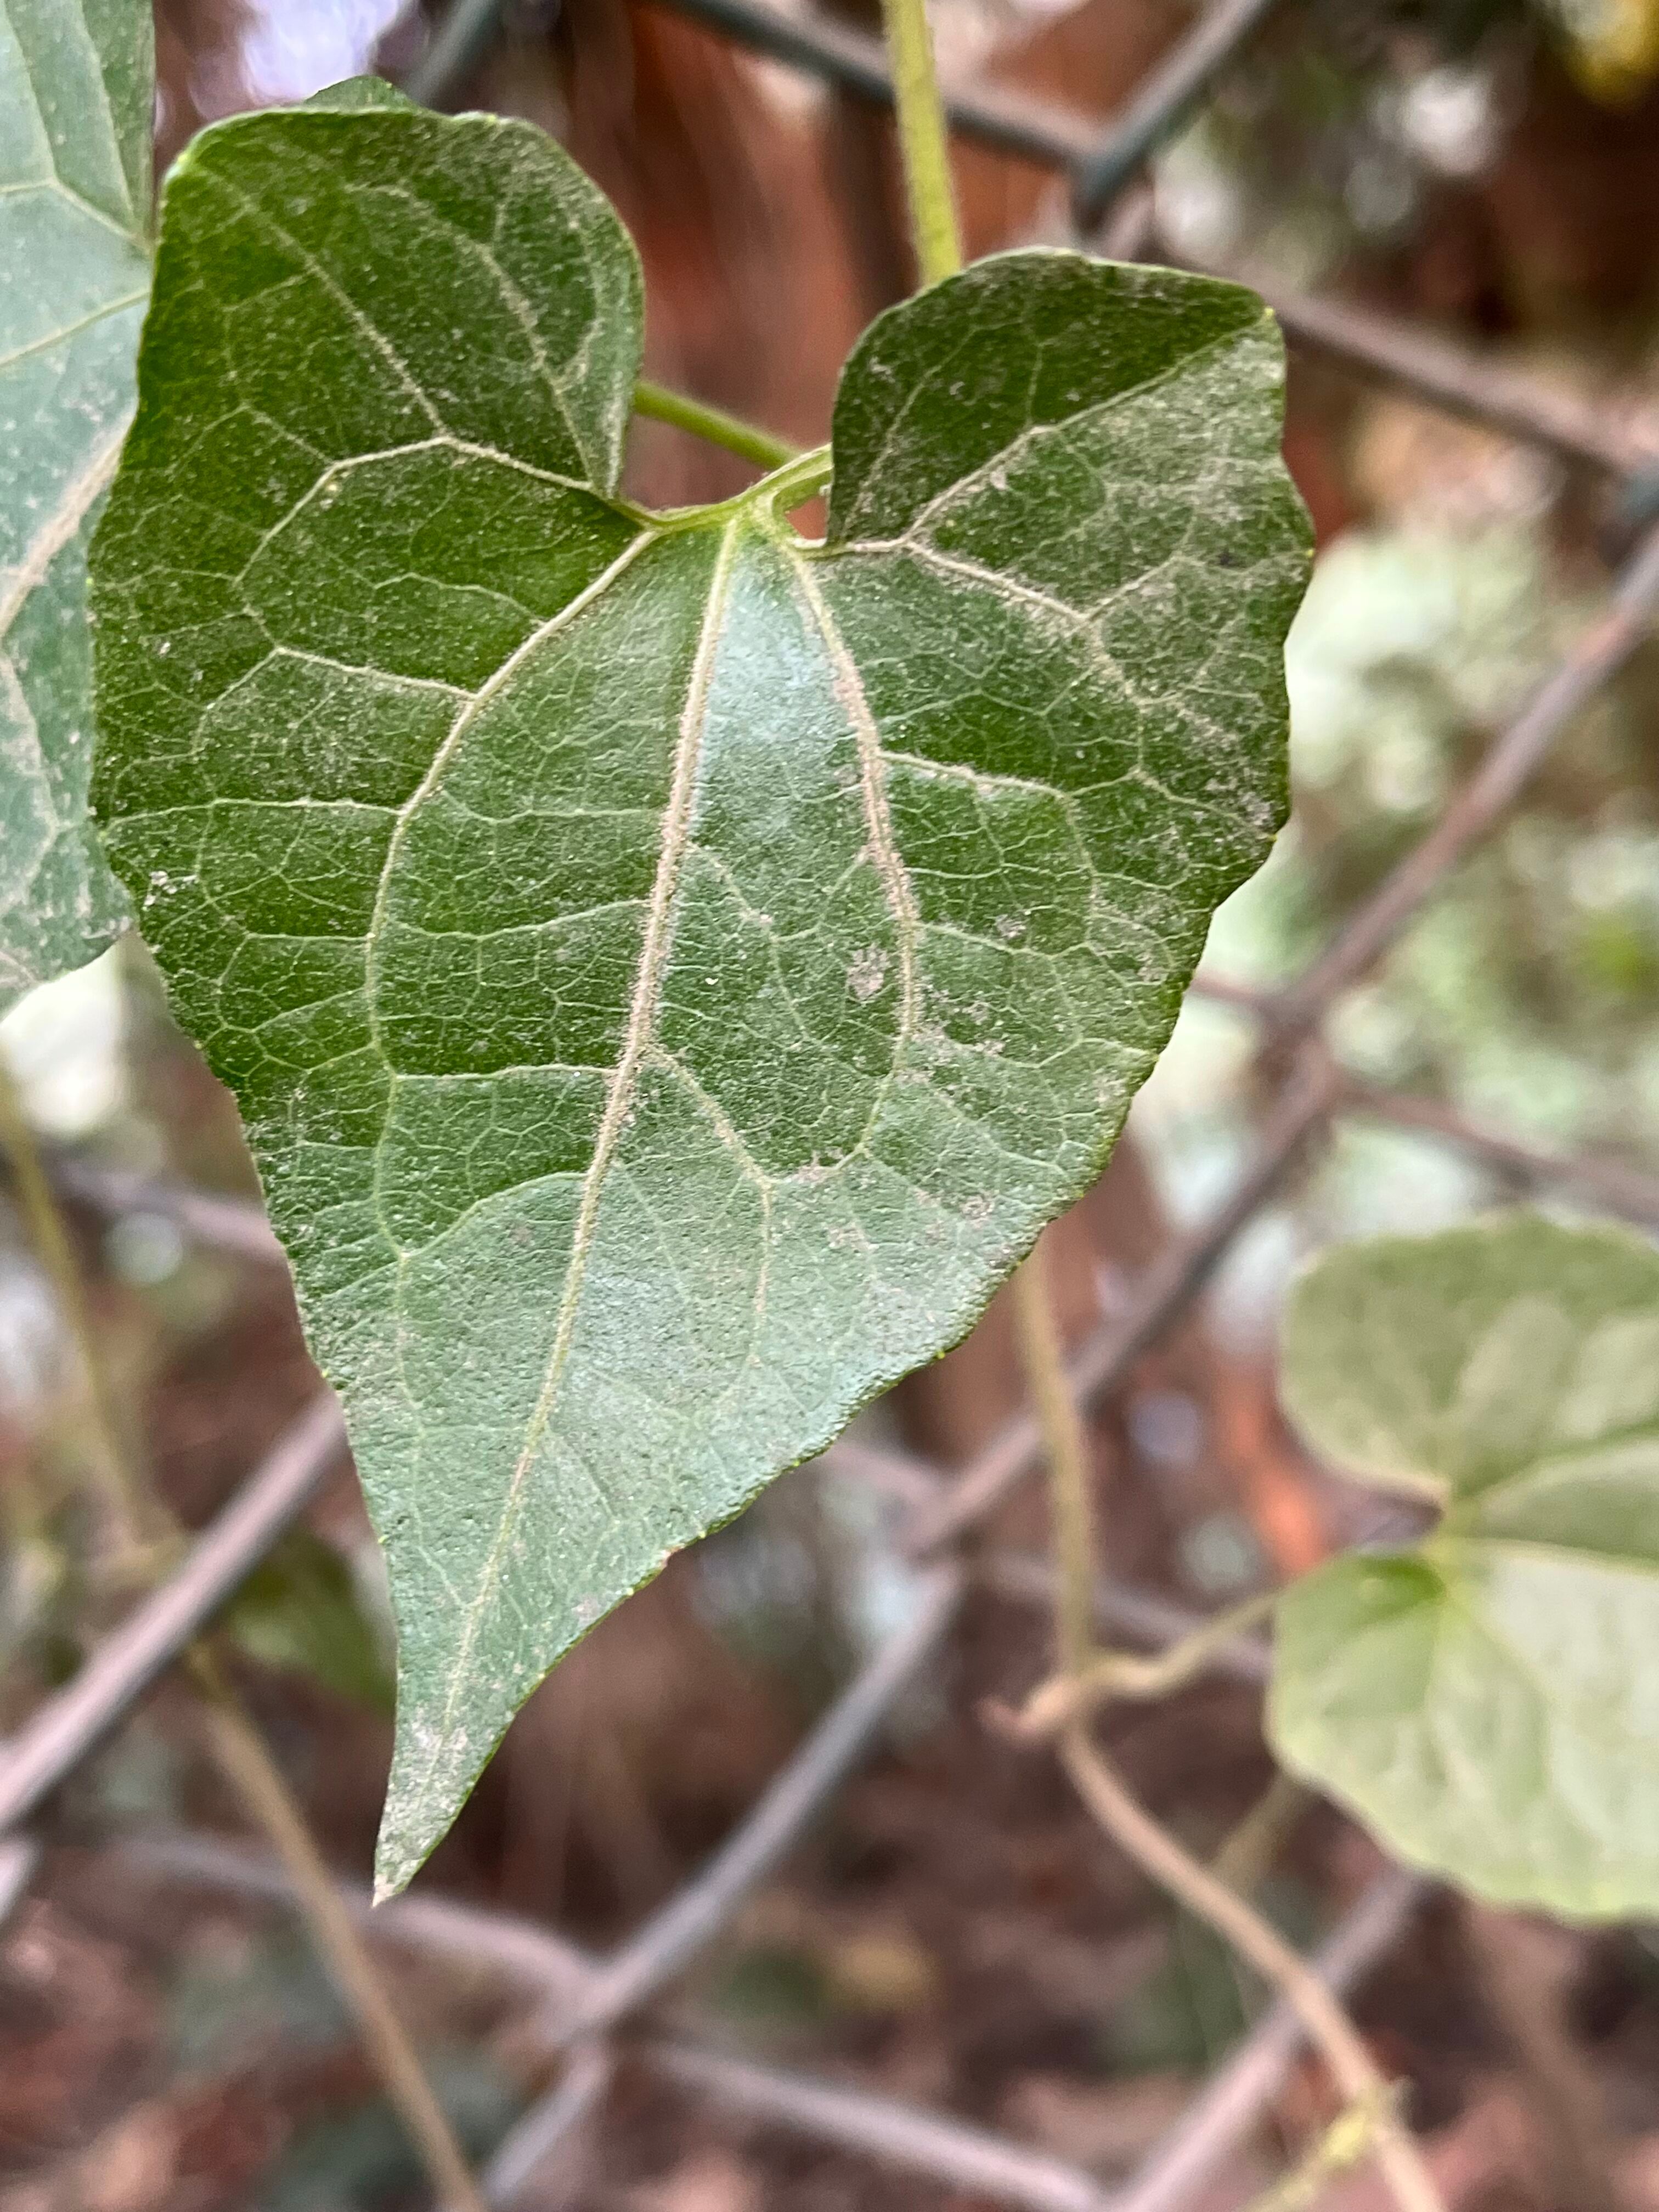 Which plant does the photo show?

bitter vine
